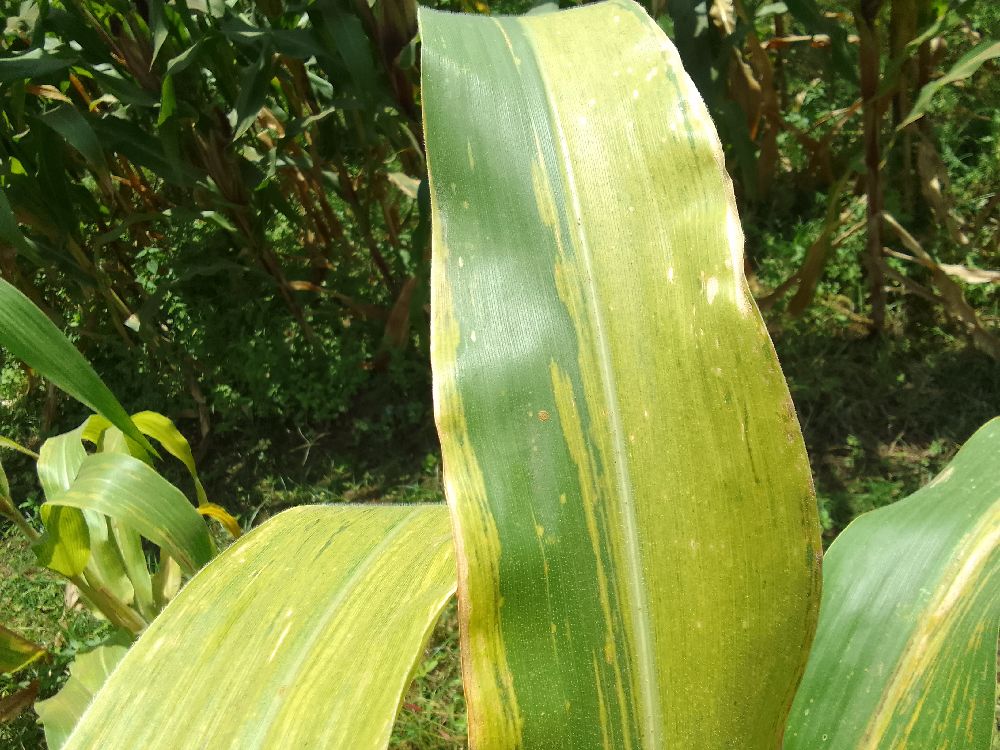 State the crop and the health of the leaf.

maize, maize lethal necrosis
